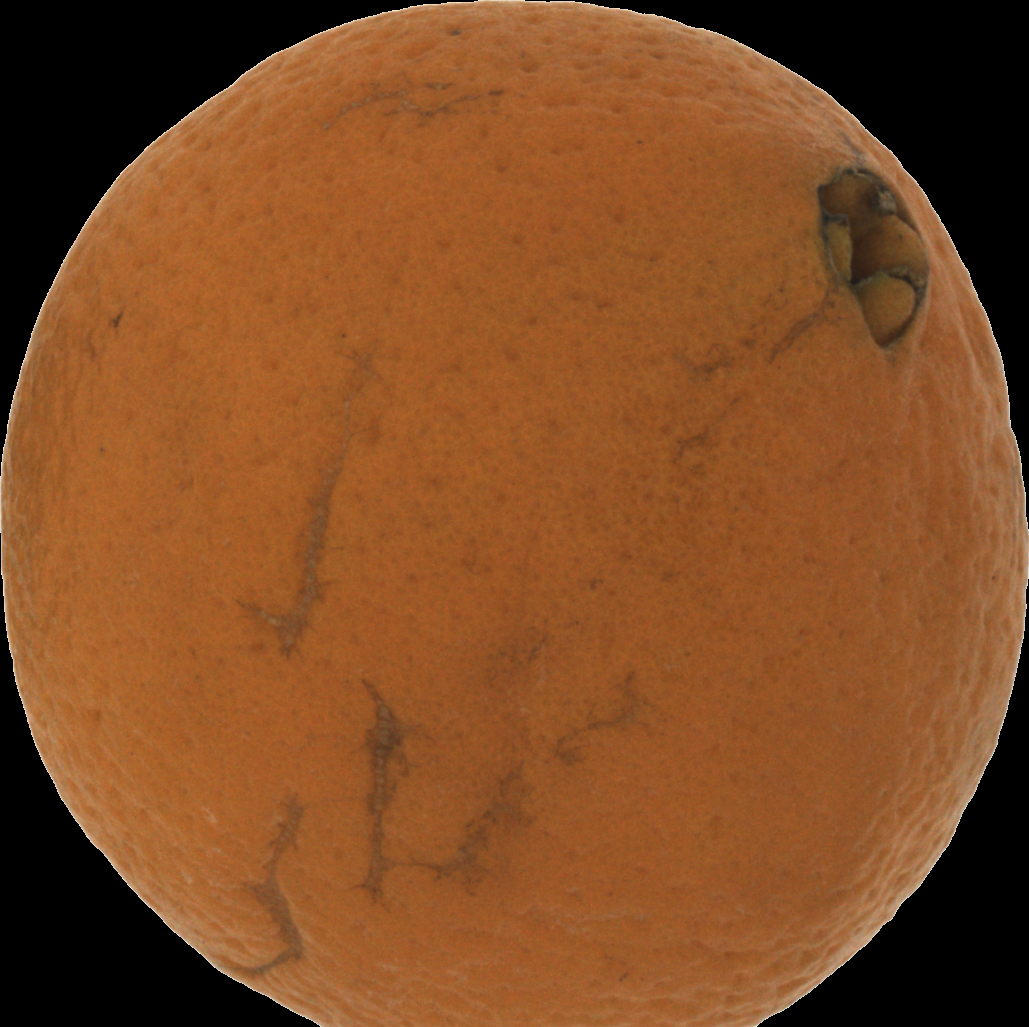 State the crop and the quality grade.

orange, bad
